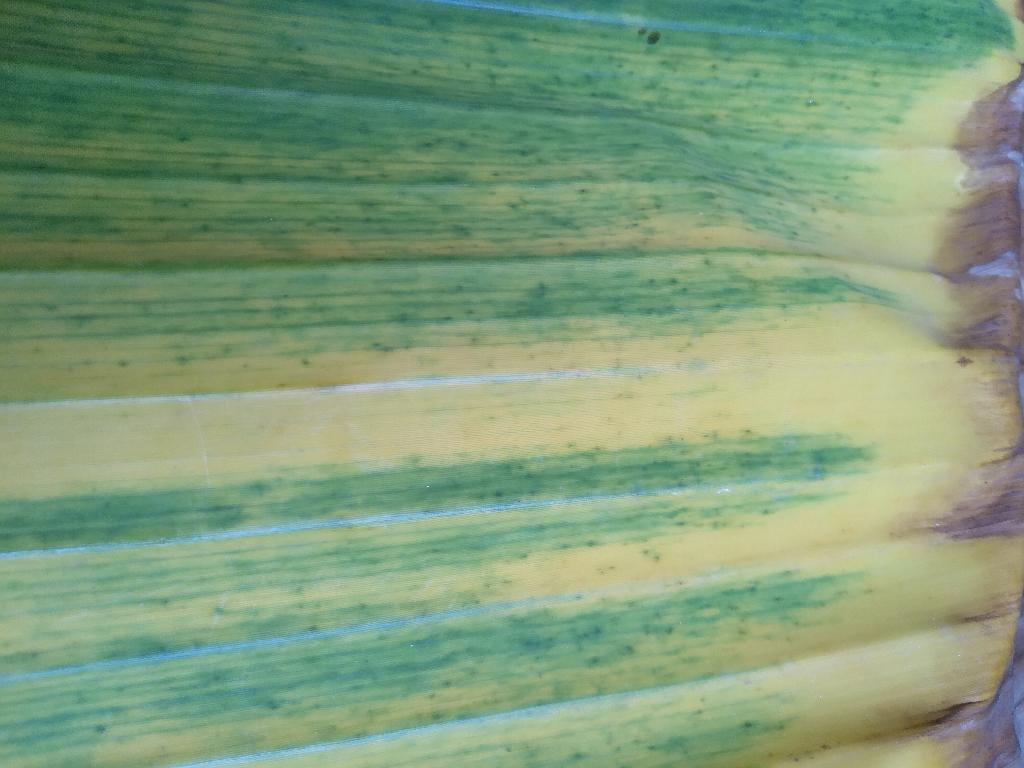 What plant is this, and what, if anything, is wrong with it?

banana, fusarium wilt race 1
